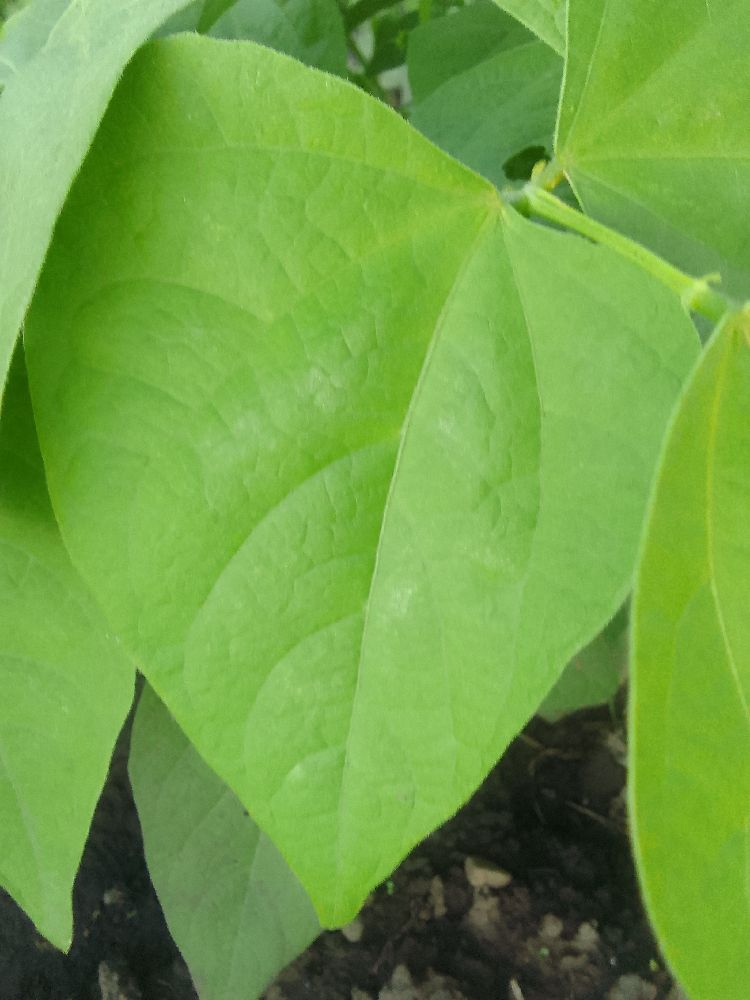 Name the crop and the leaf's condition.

common bean, healthy
